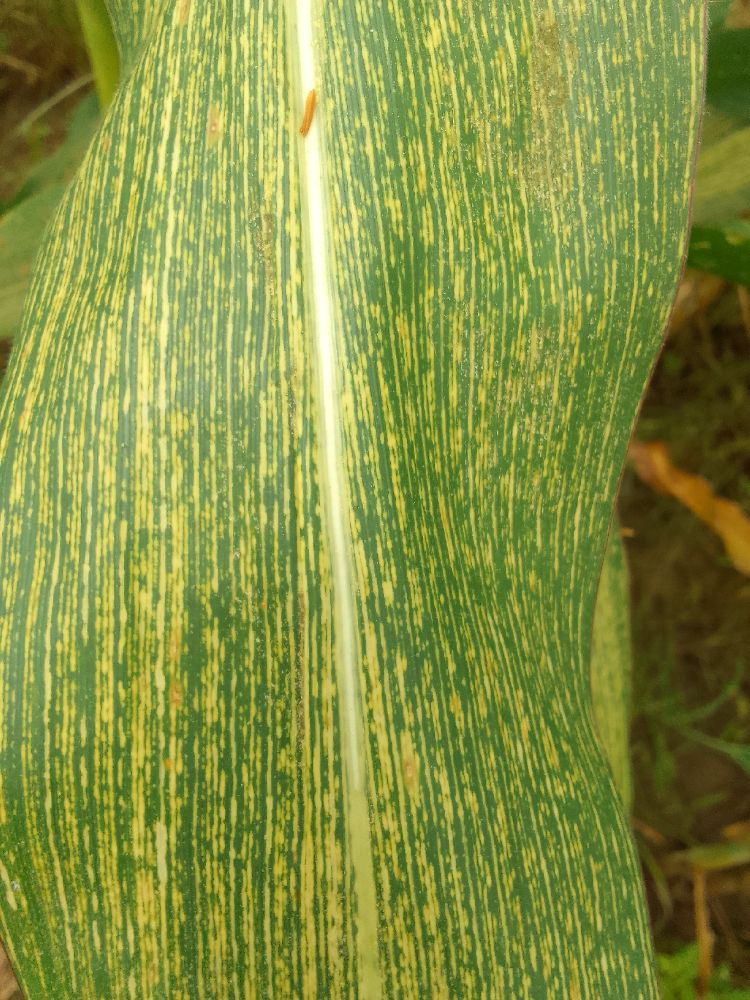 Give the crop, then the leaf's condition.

maize, maize streak virus
